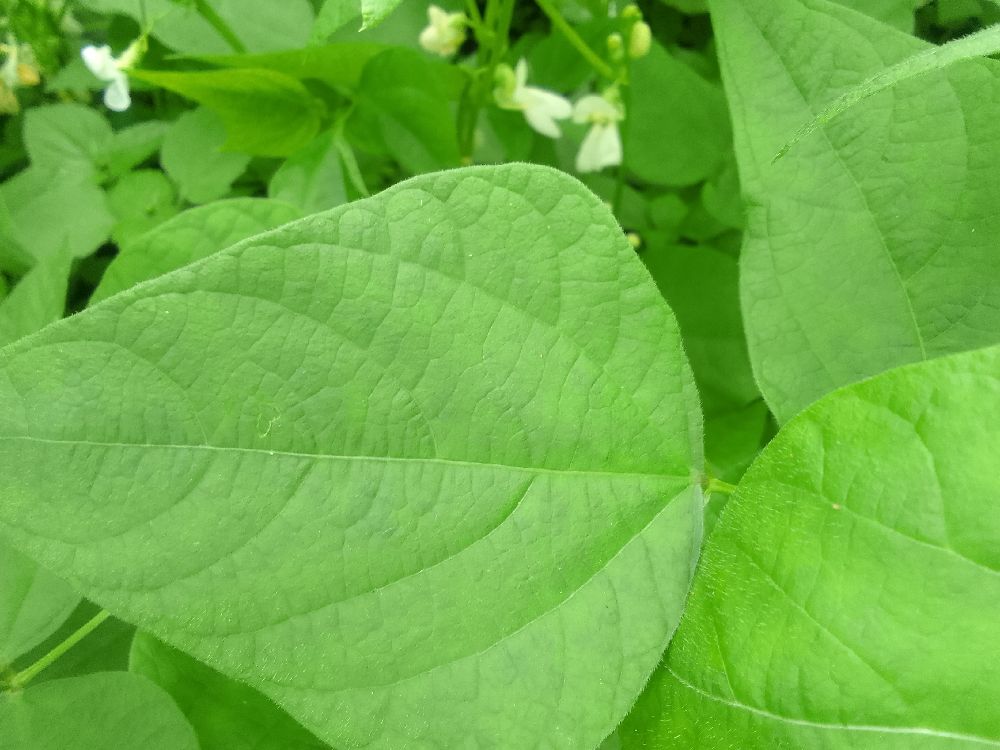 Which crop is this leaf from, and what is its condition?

common bean, healthy
